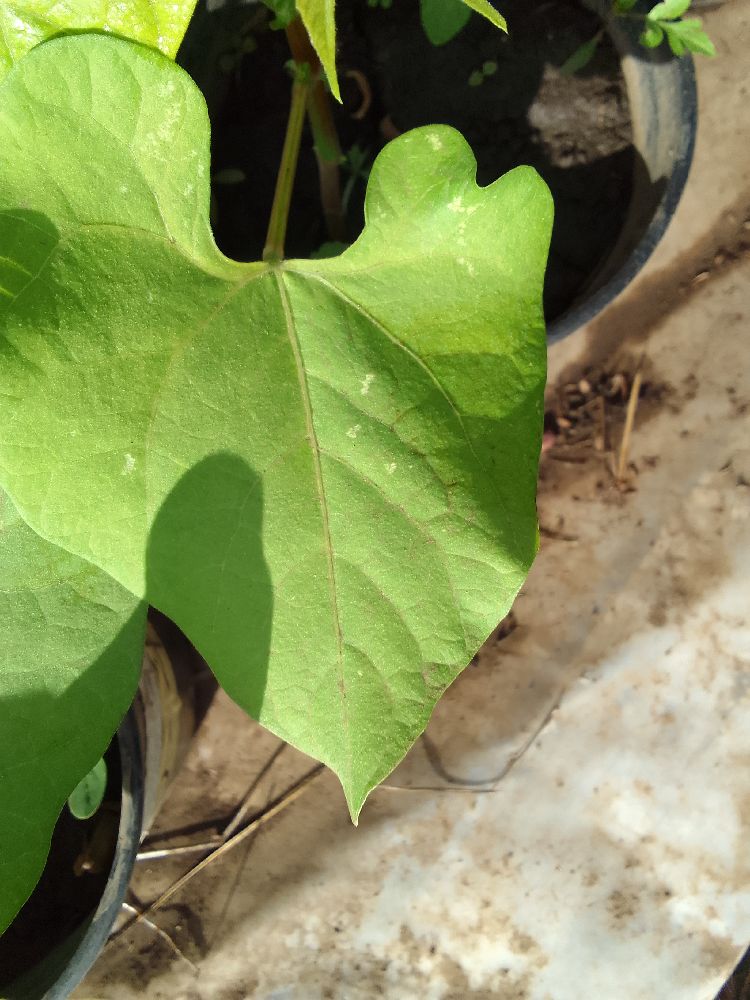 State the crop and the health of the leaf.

common bean, healthy
